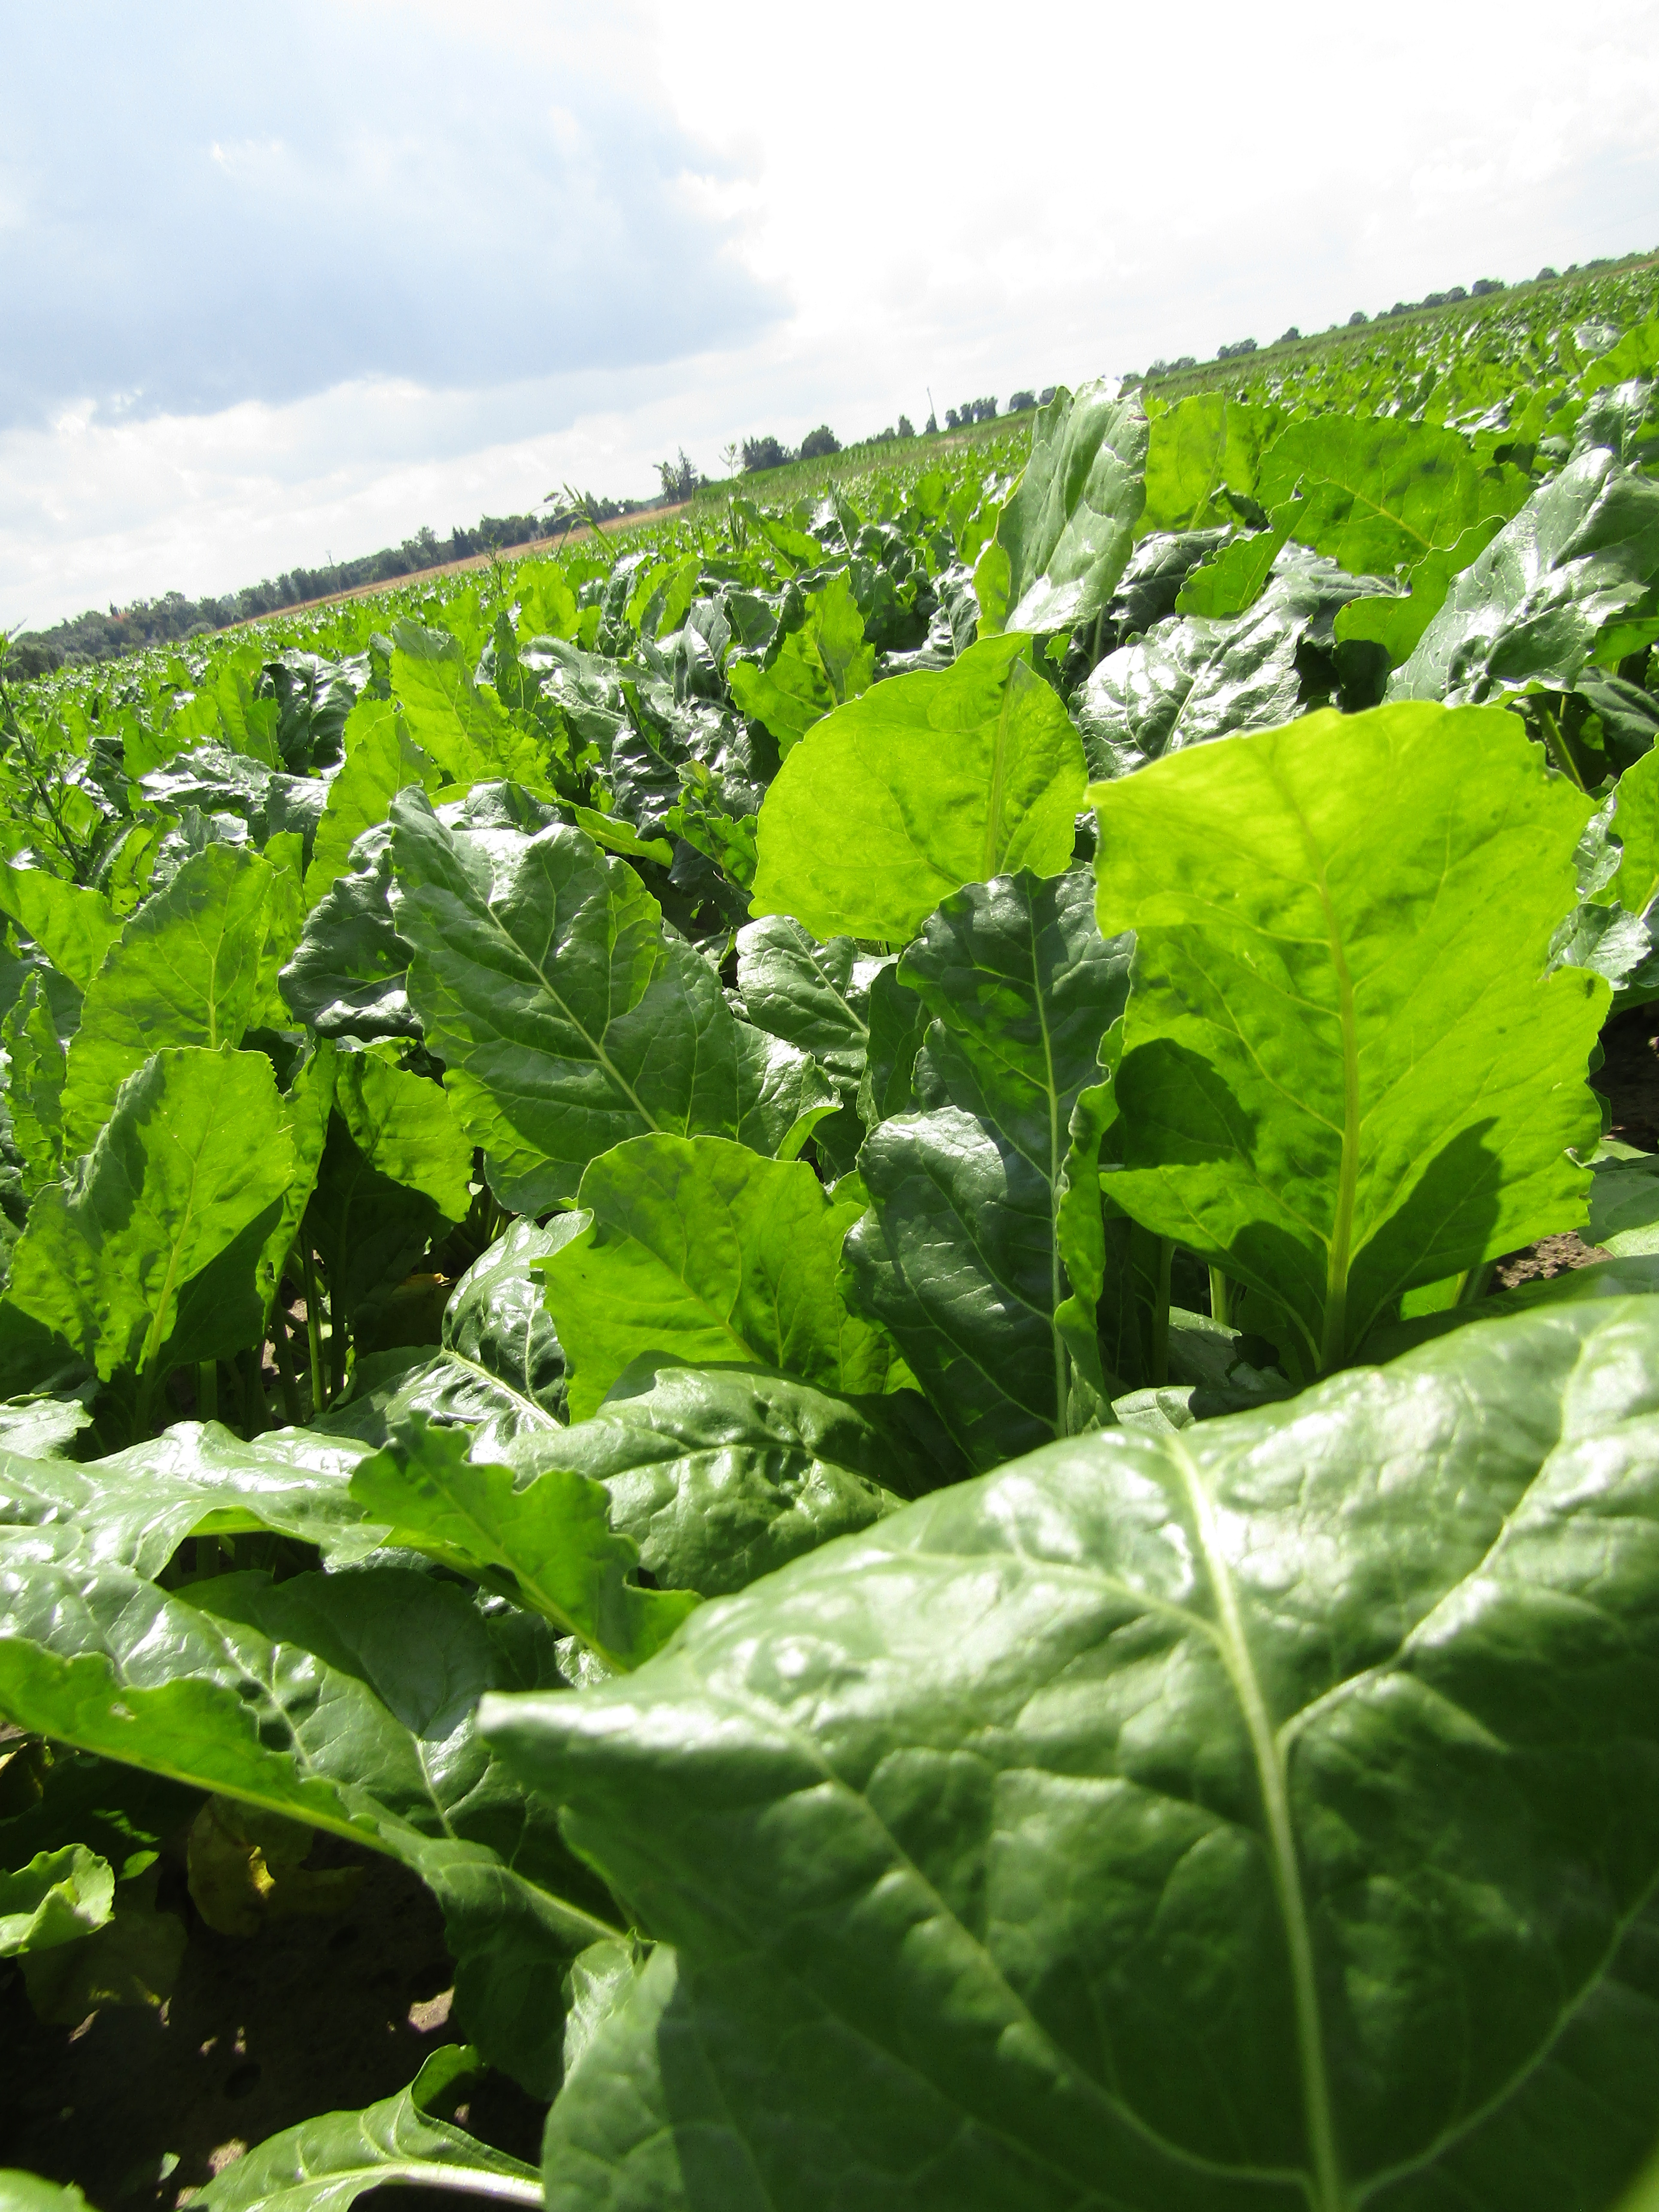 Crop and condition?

beet, cercospora
